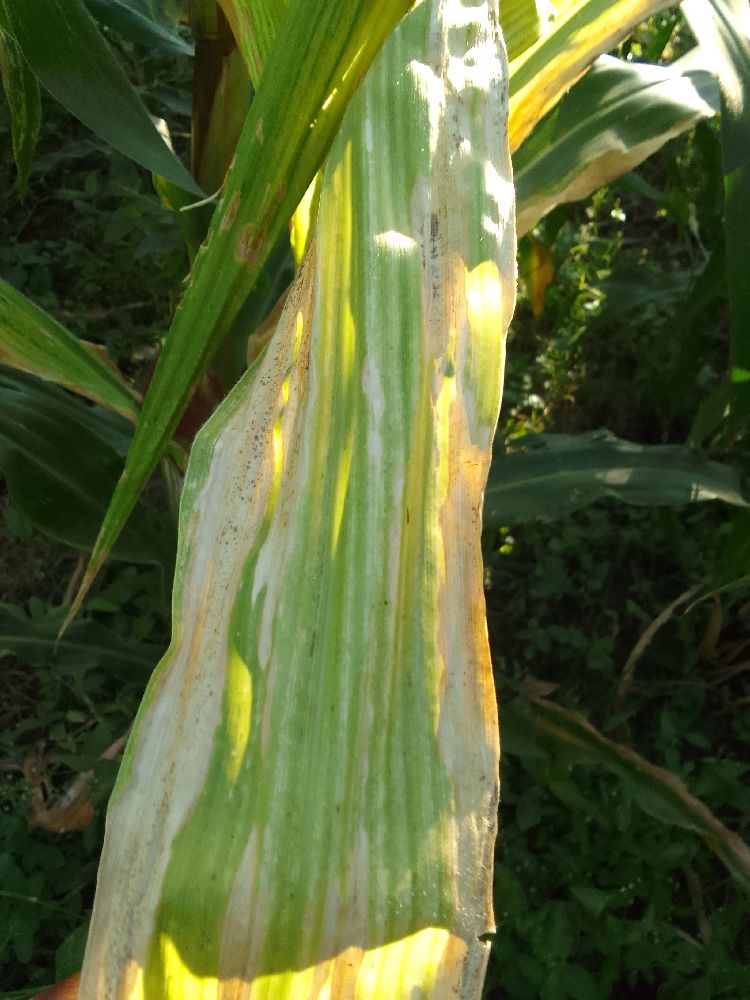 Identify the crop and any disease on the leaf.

maize, maize lethal necrosis
